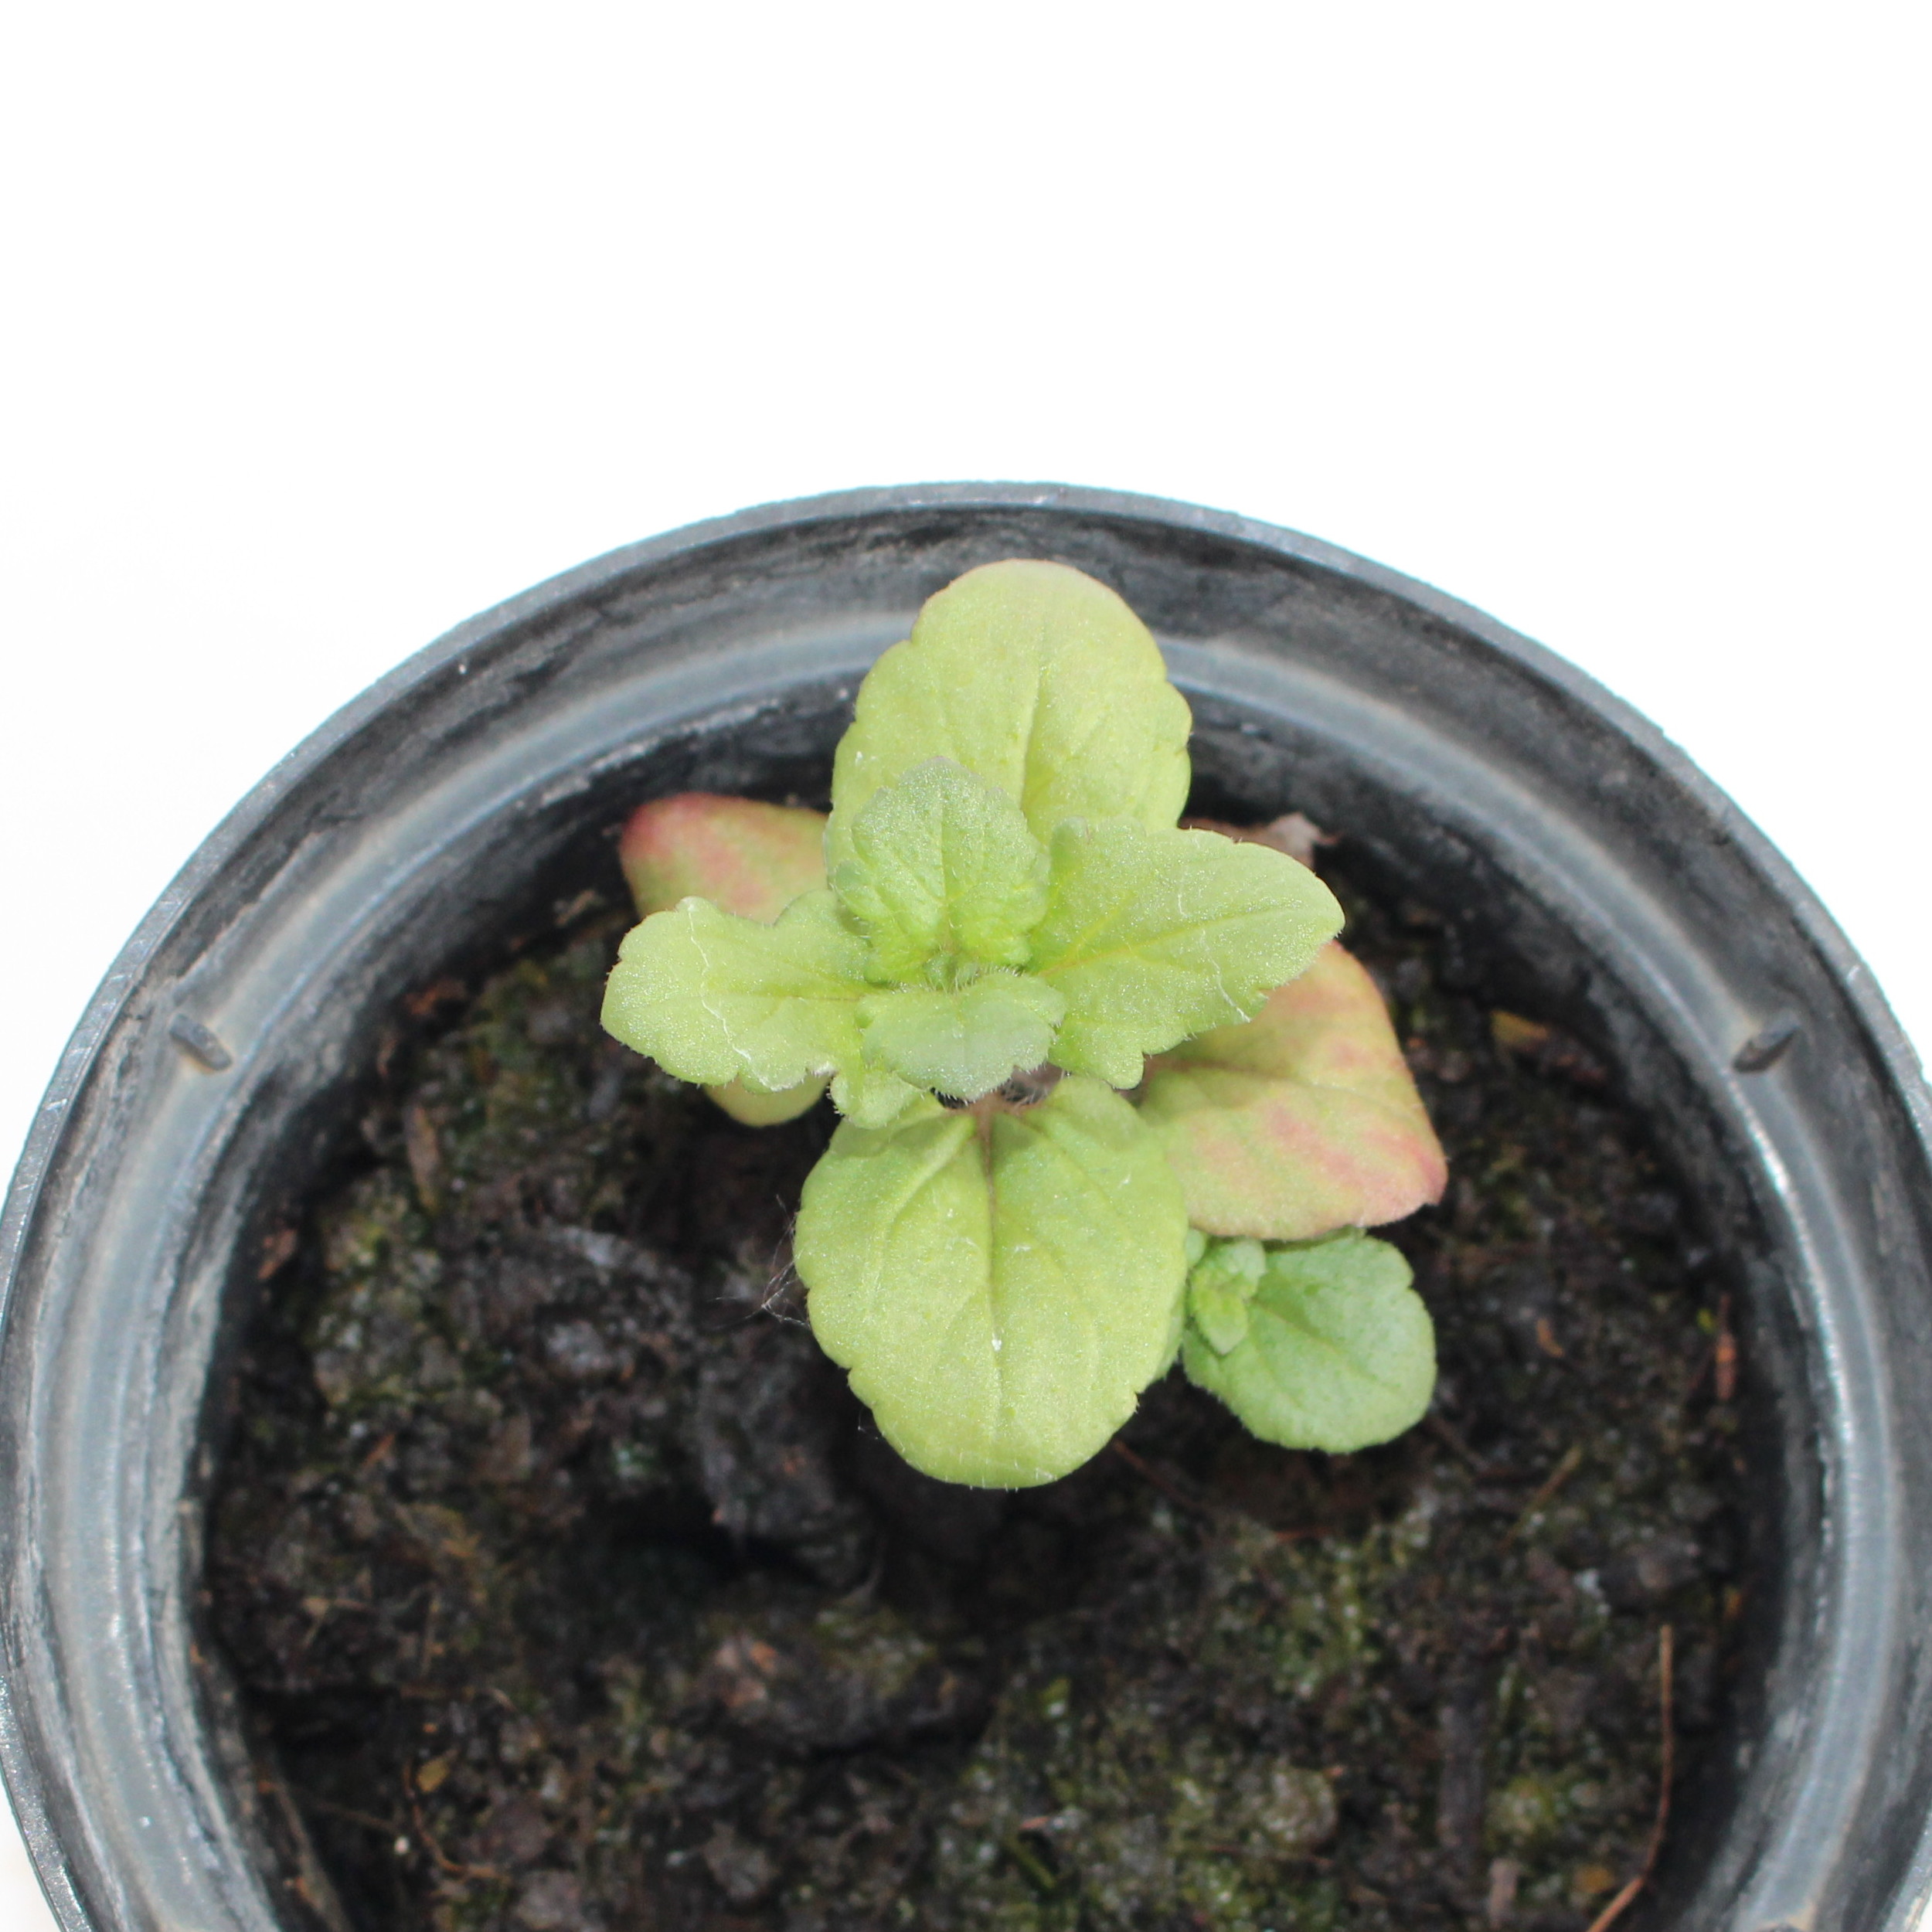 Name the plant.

Veronica persica
